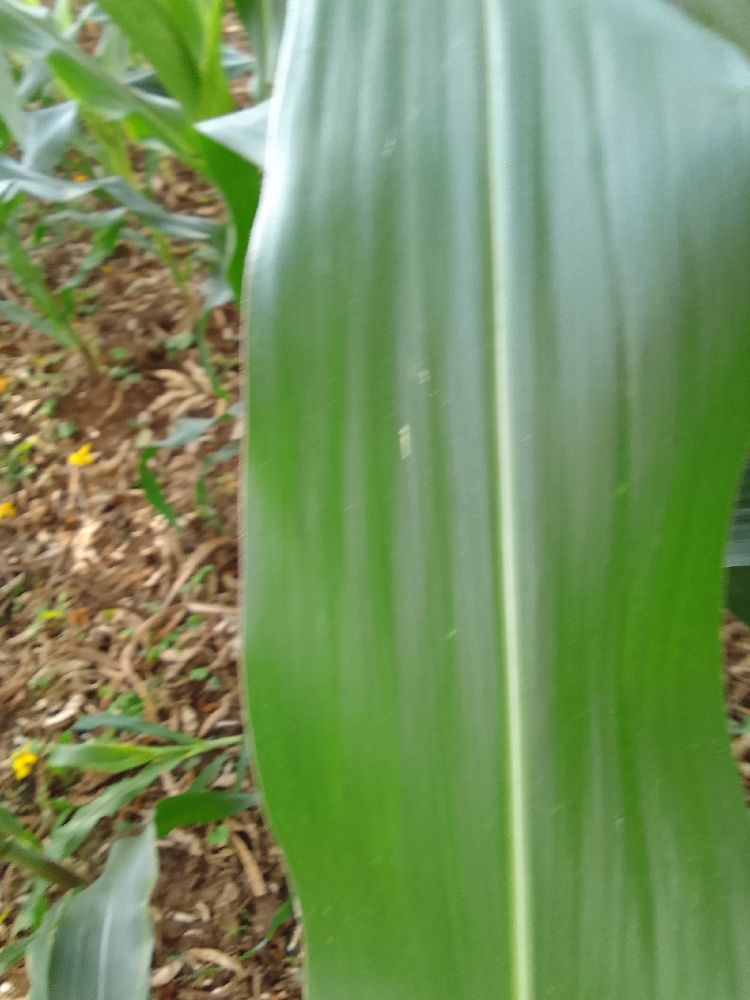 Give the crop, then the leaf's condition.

maize, healthy
